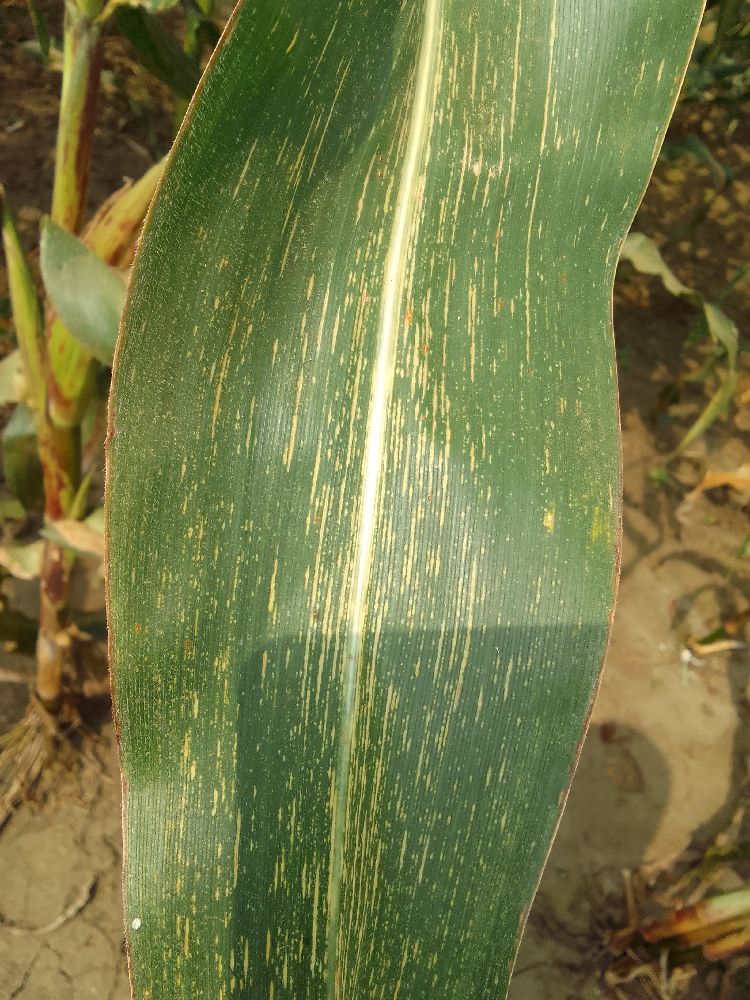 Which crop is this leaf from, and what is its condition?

maize, maize streak virus
